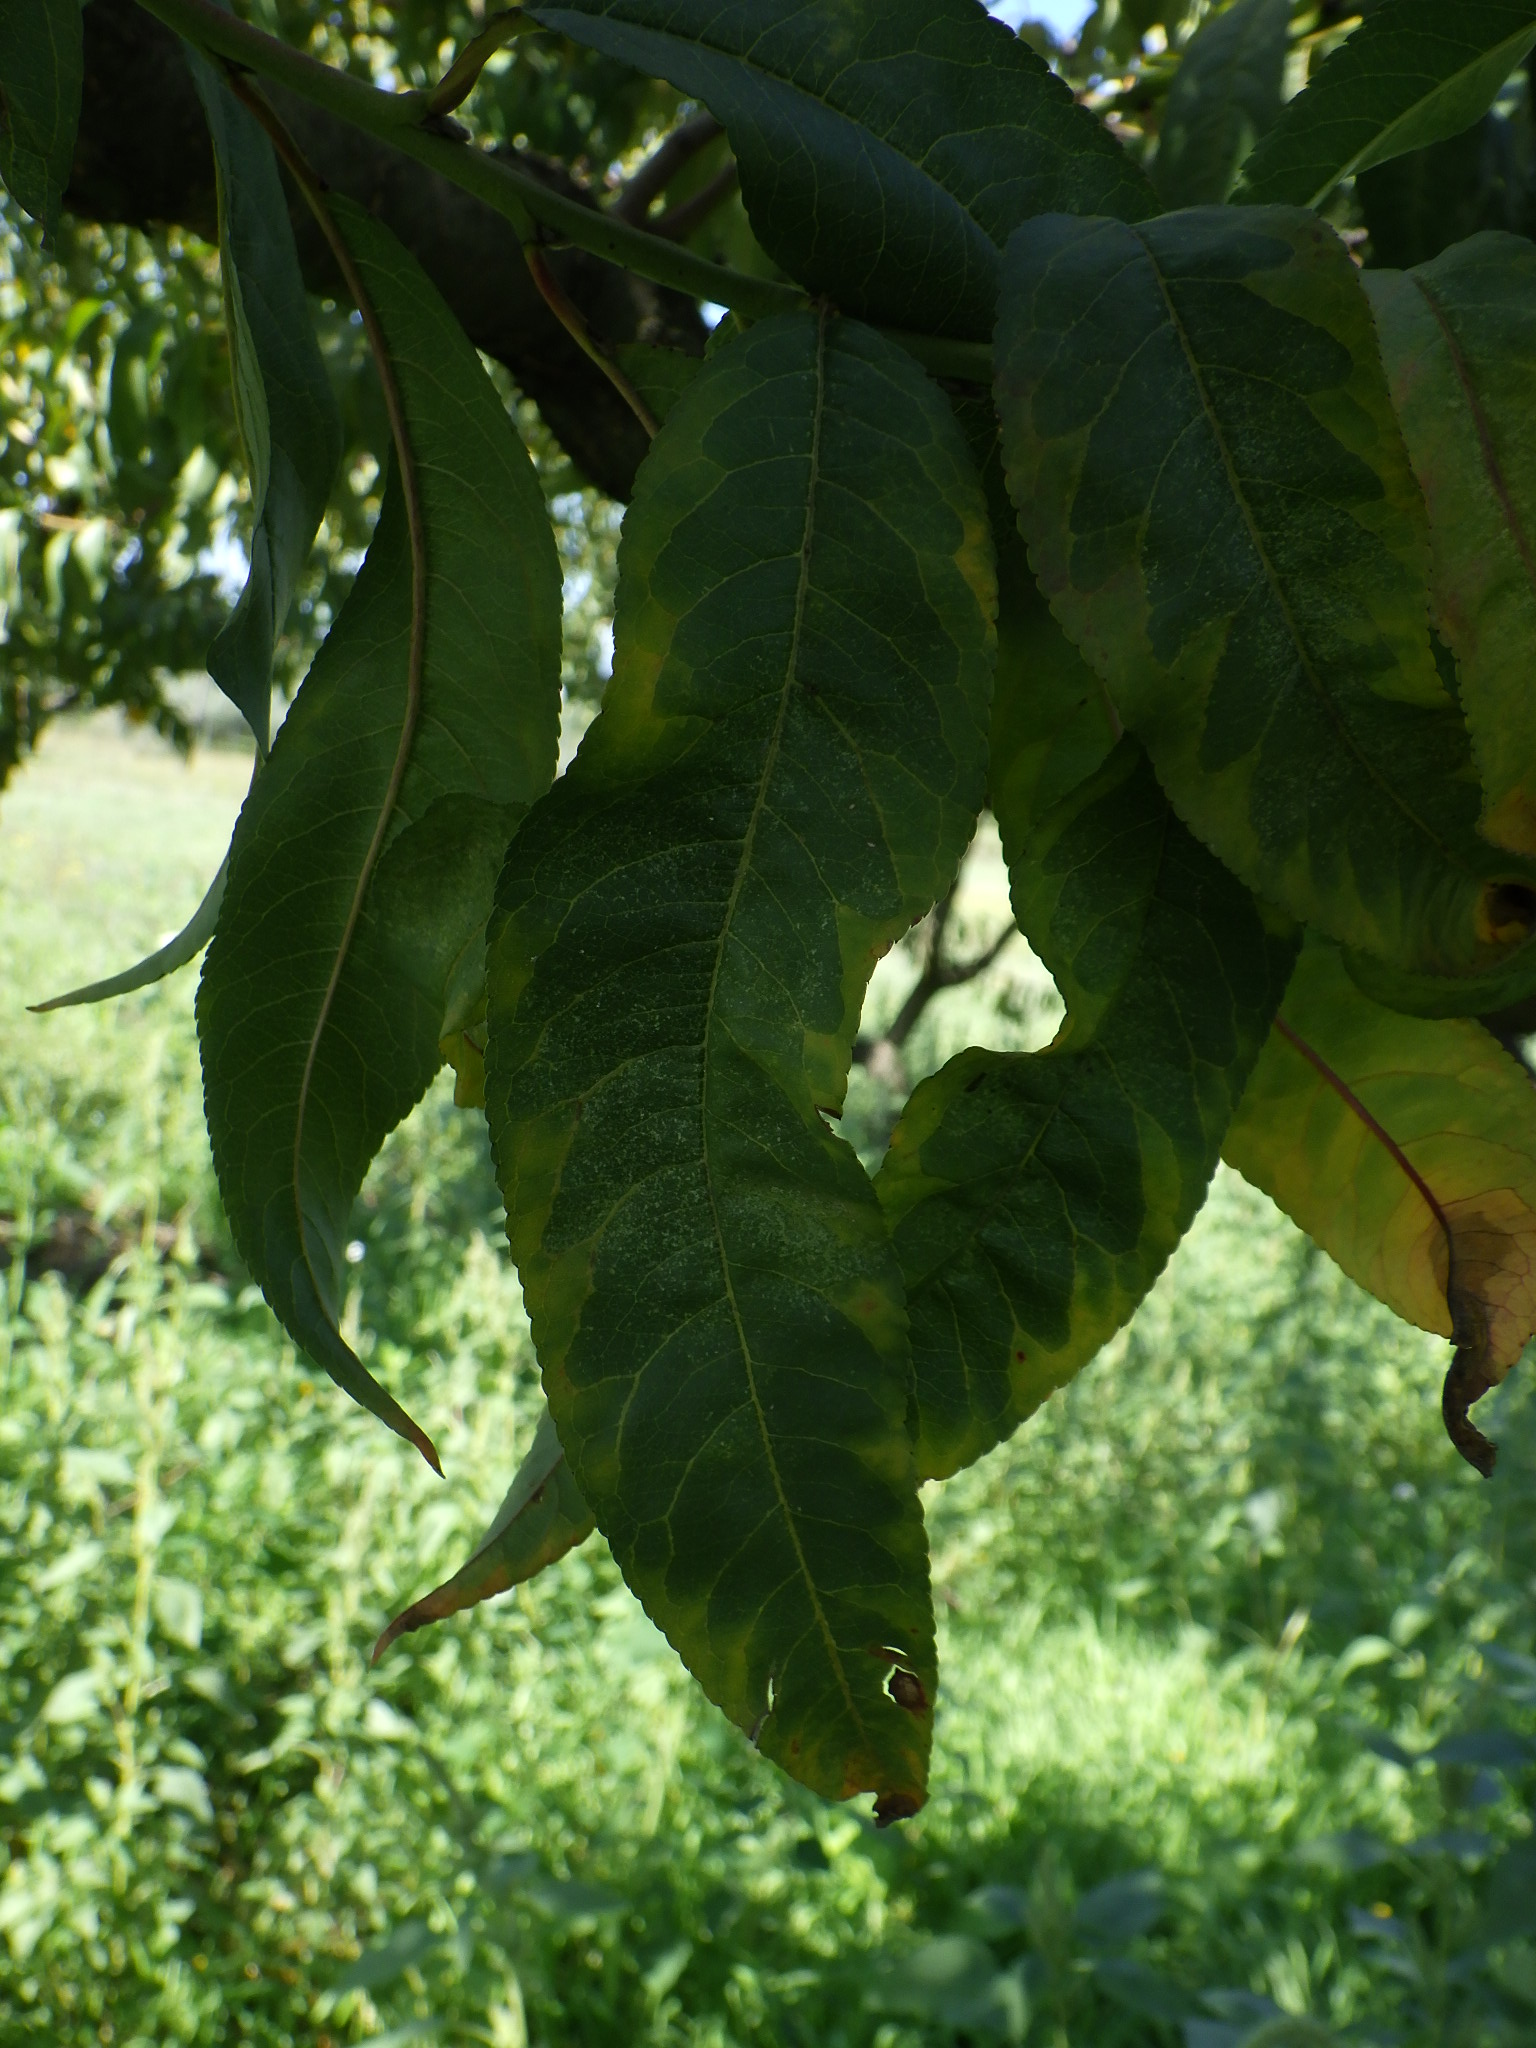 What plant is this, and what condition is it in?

peach, mites
